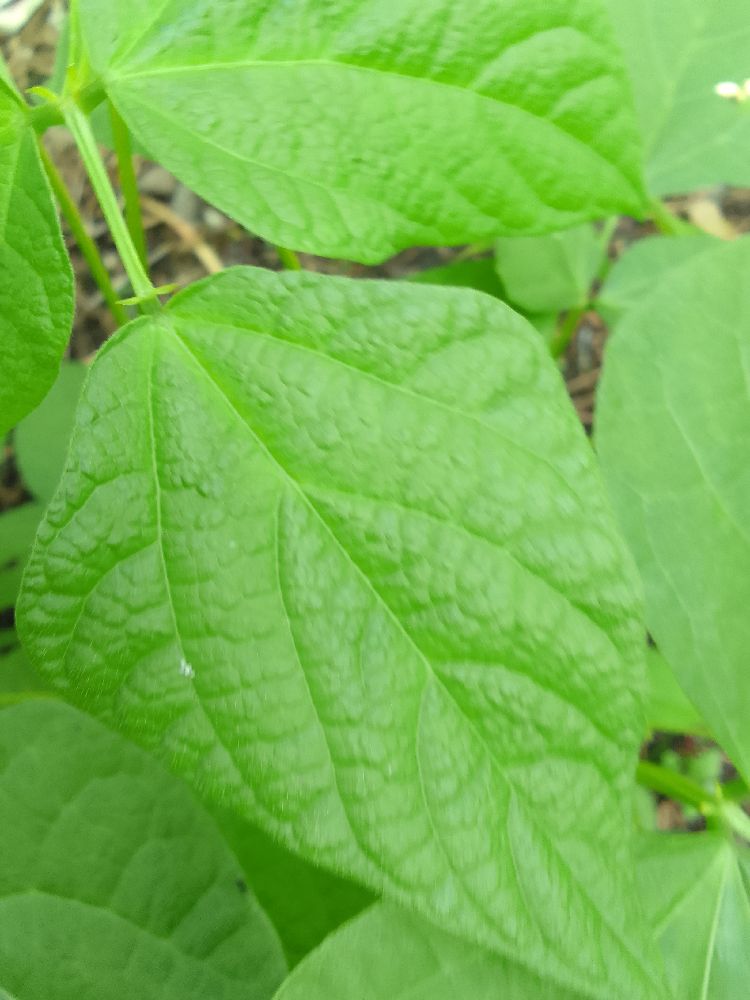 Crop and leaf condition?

common bean, healthy
